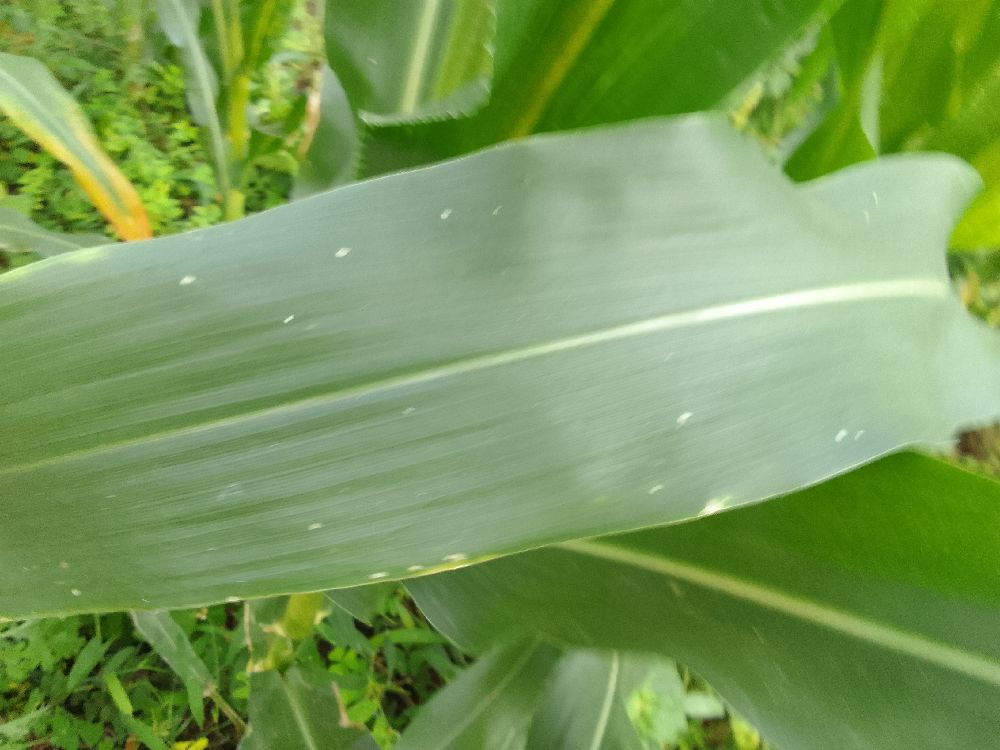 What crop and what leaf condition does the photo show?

maize, healthy
